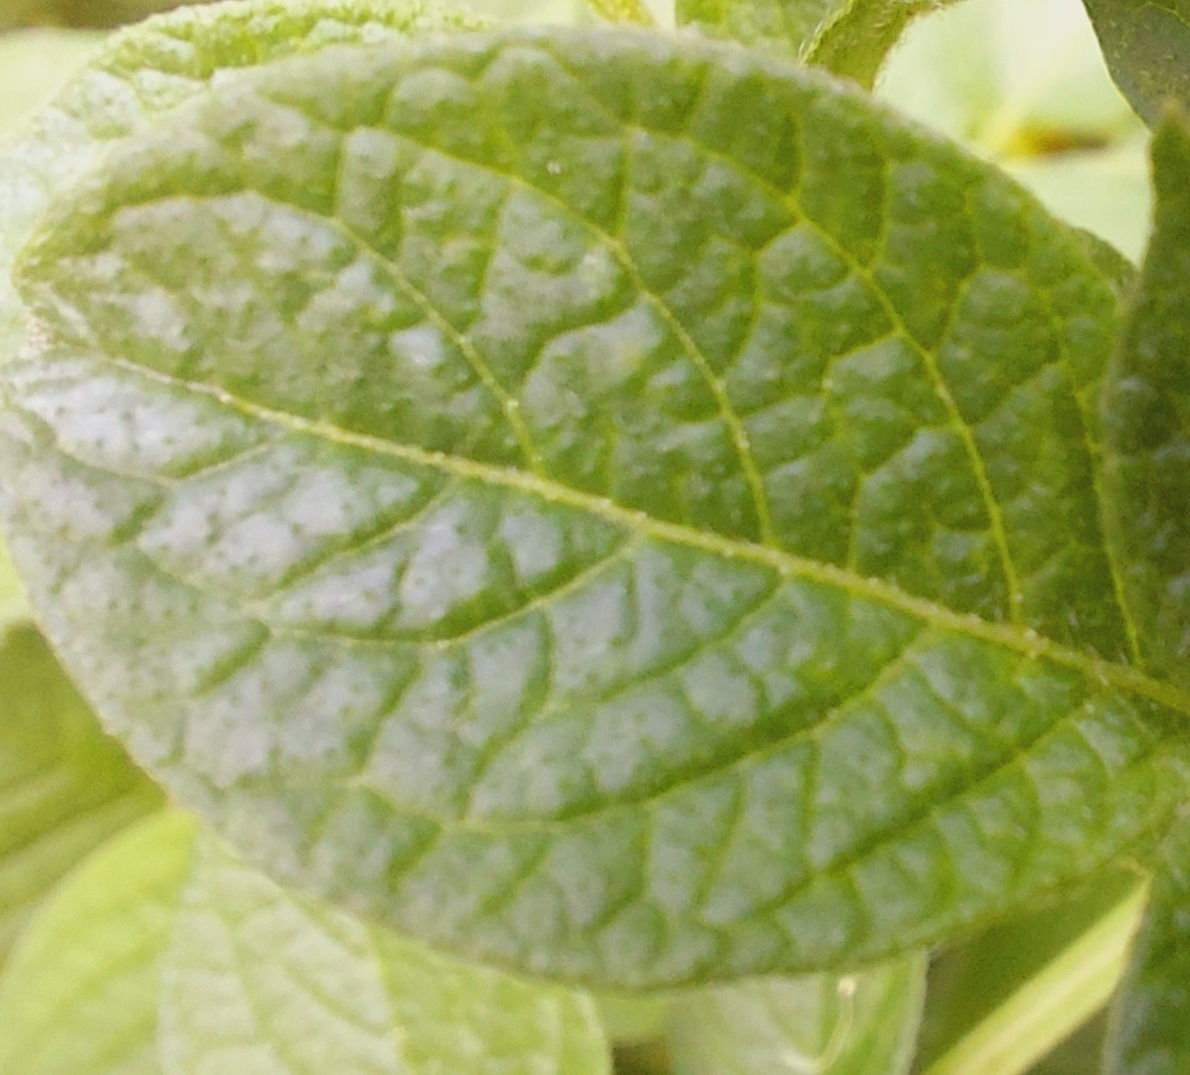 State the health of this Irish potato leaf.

healthy
